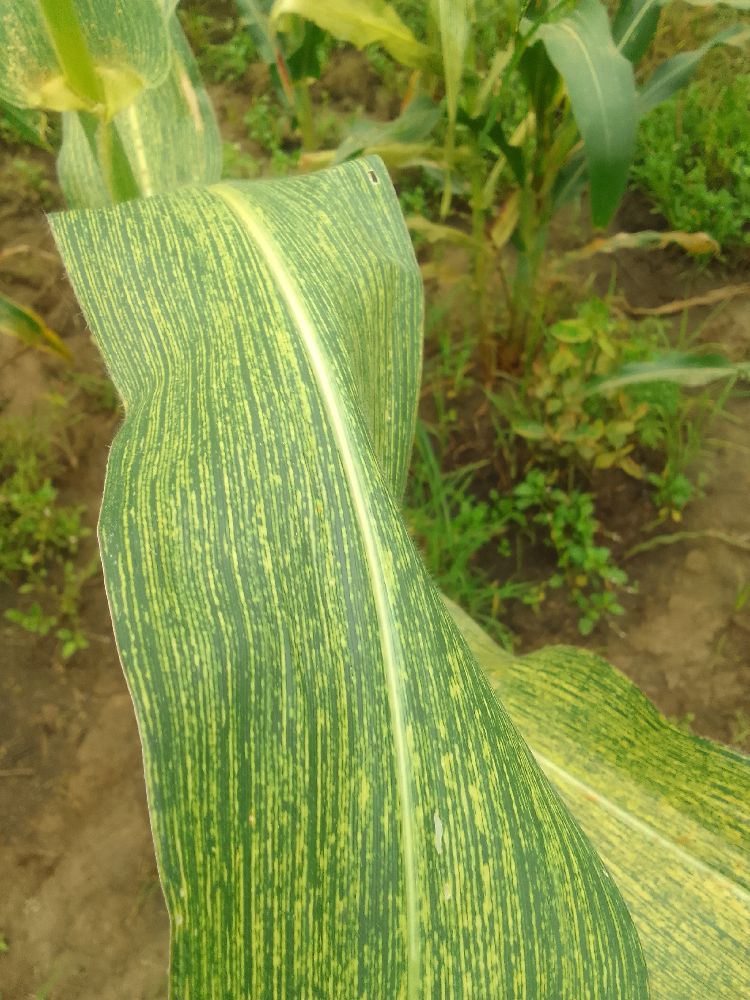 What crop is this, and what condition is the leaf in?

maize, maize streak virus
